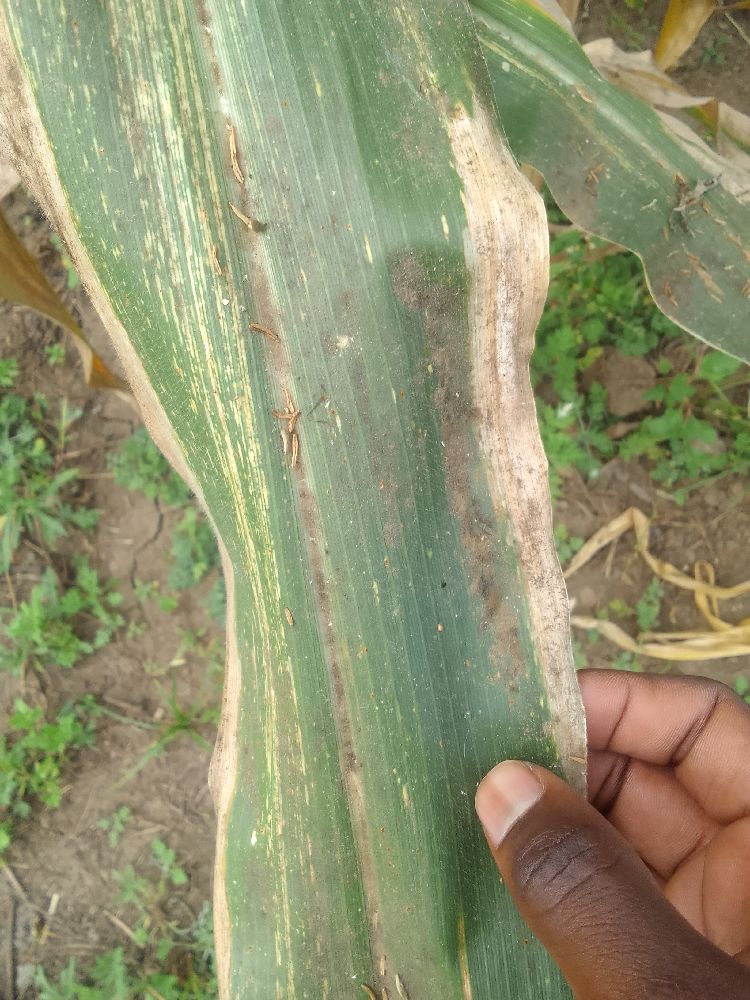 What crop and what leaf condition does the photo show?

maize, maize streak virus
